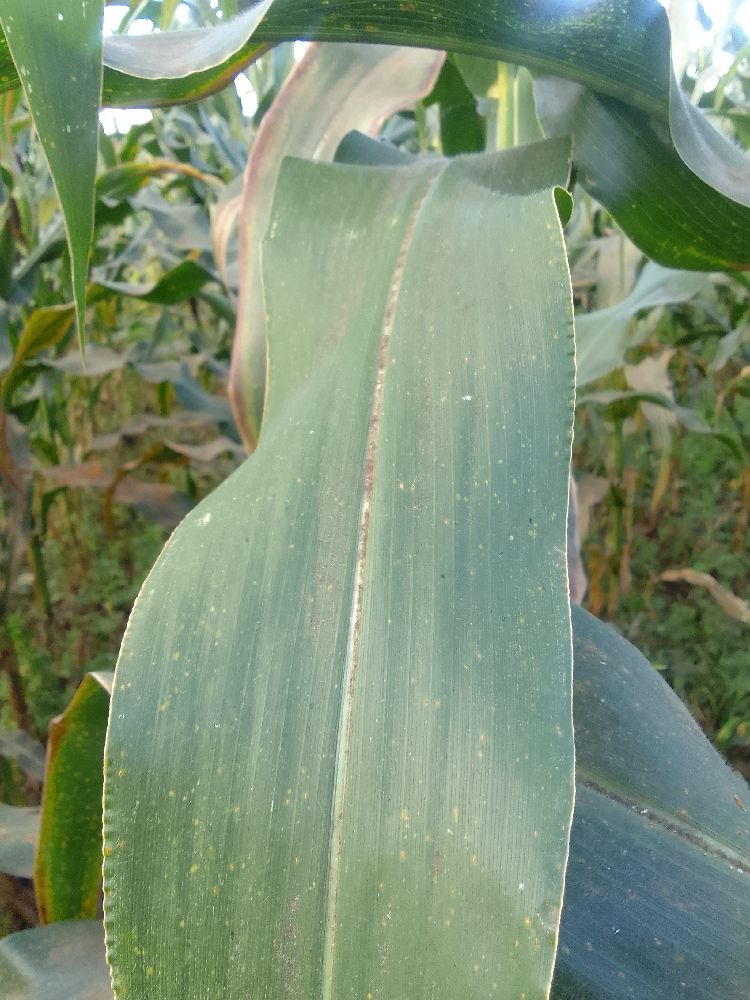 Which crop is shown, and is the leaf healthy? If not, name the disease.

maize, healthy
